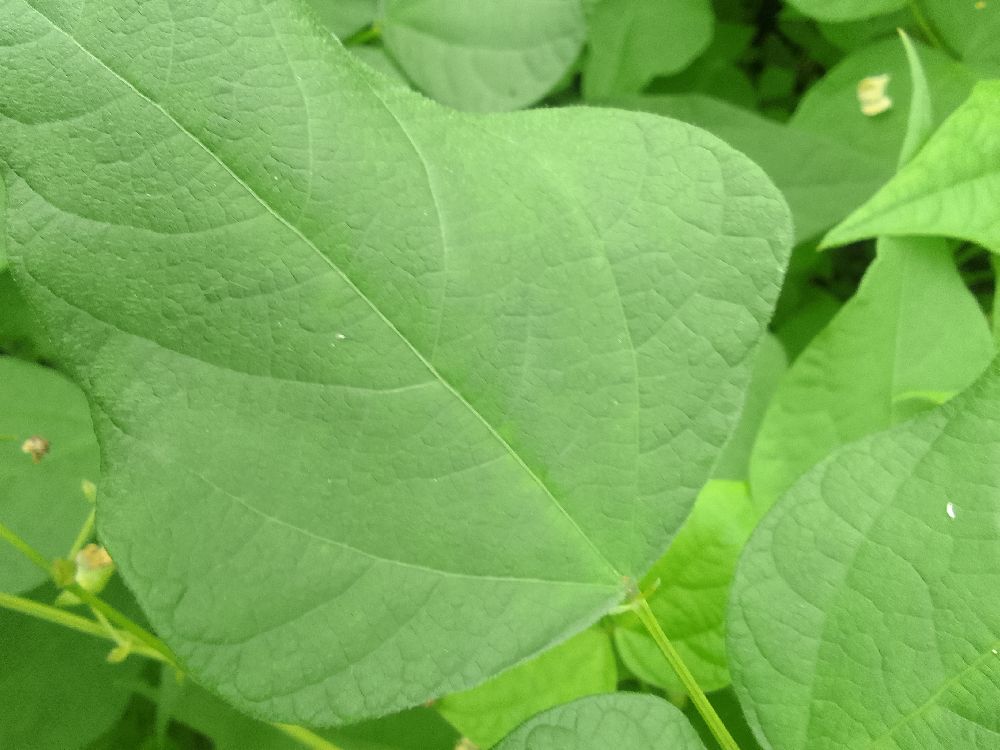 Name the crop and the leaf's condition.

common bean, healthy
